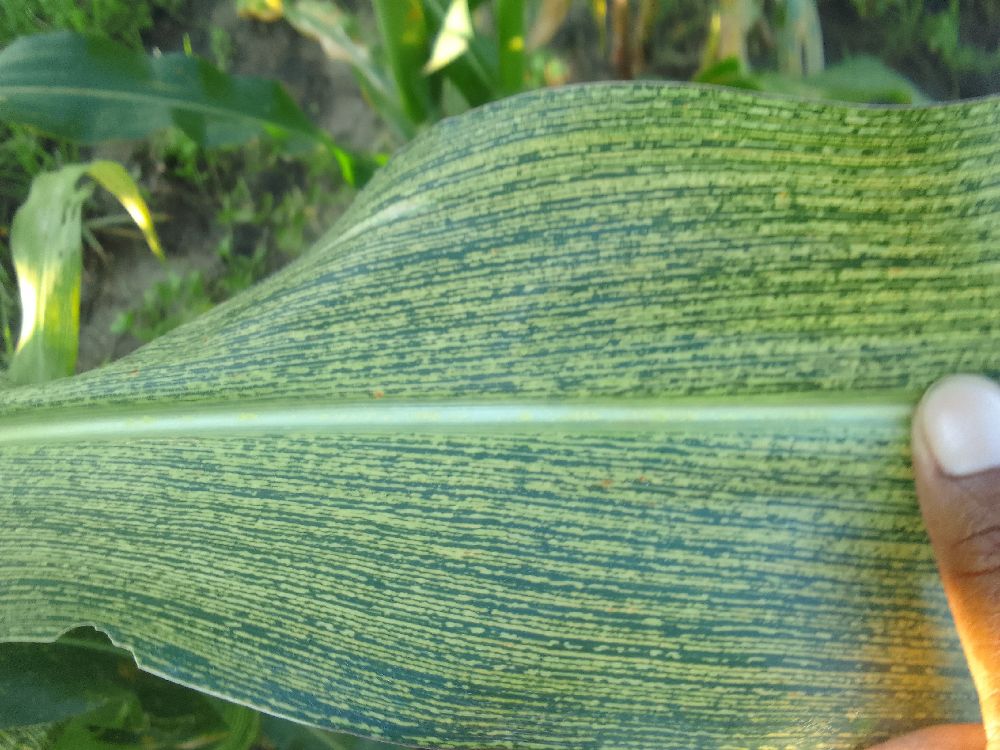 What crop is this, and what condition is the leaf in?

maize, maize streak virus
